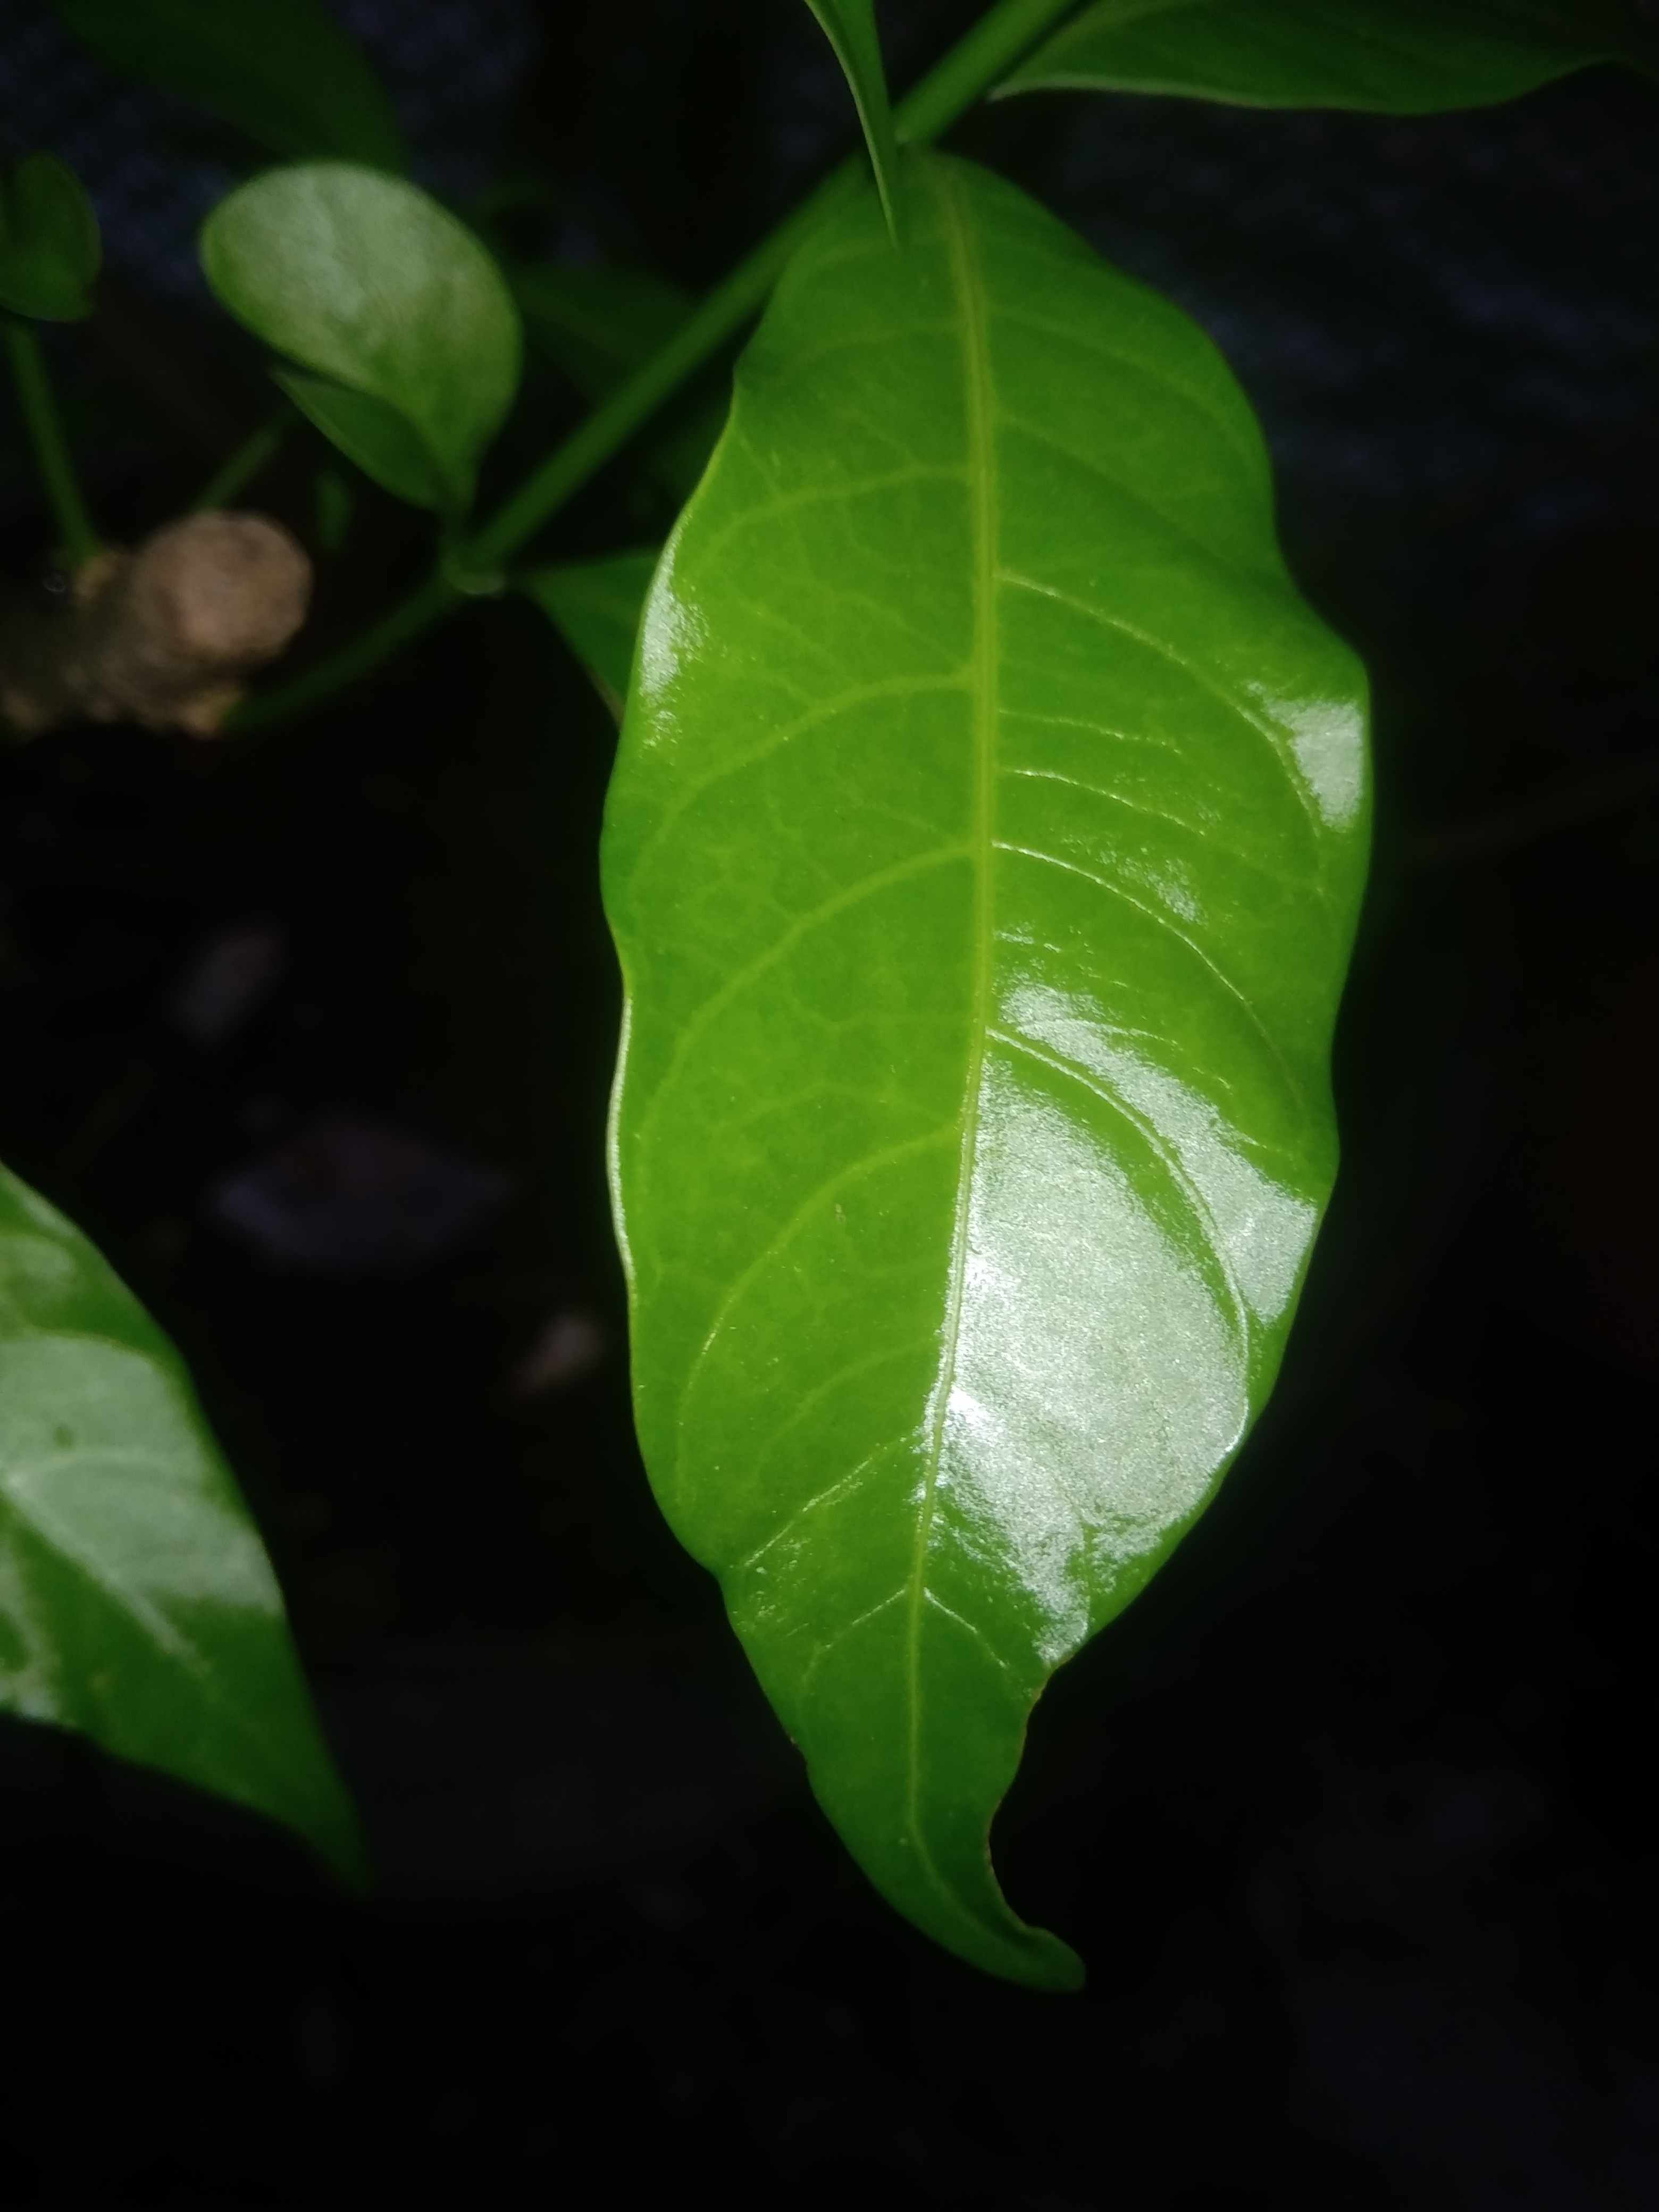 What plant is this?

togor
